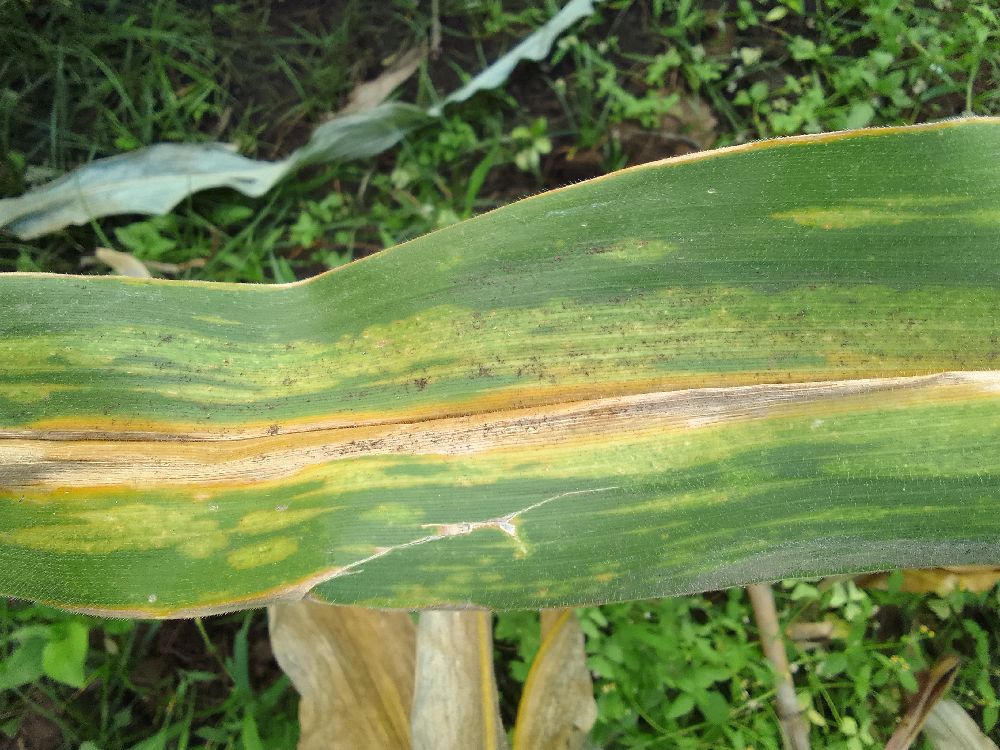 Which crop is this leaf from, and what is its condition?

maize, maize lethal necrosis
